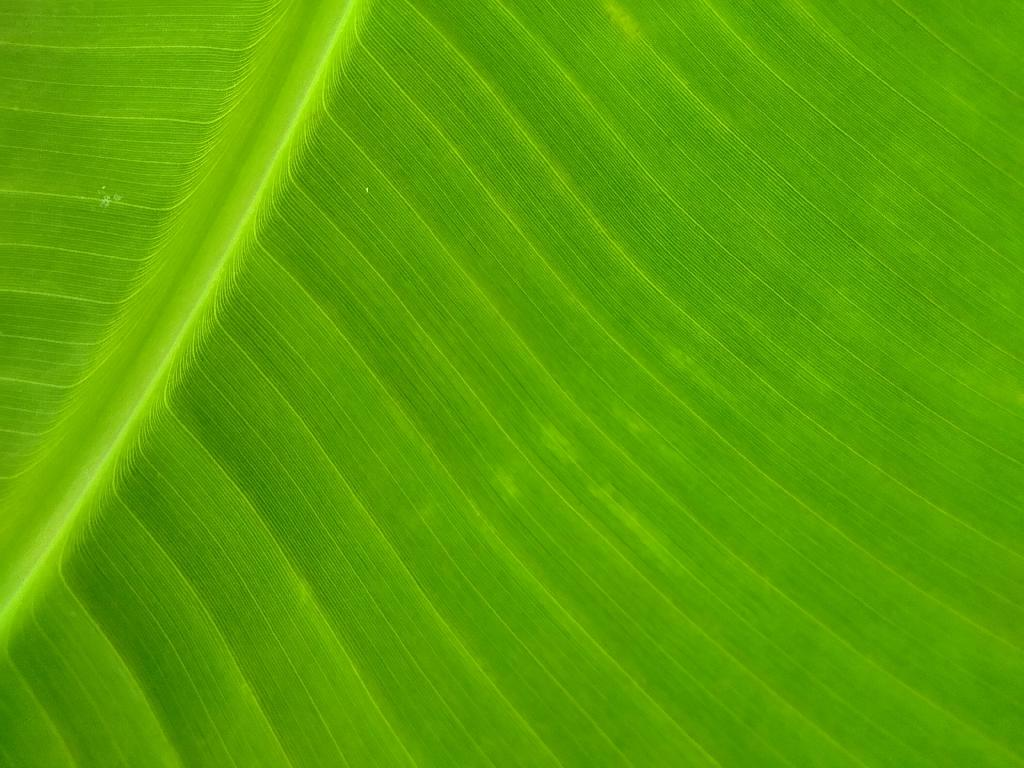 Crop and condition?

banana, healthy
